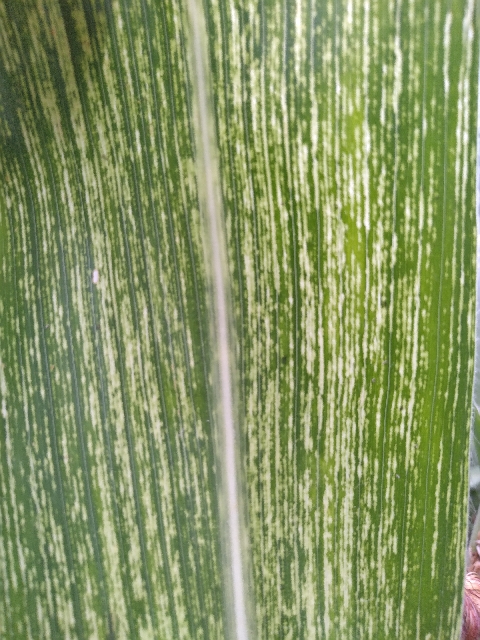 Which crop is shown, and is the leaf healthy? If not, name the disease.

maize, maize streak virus
